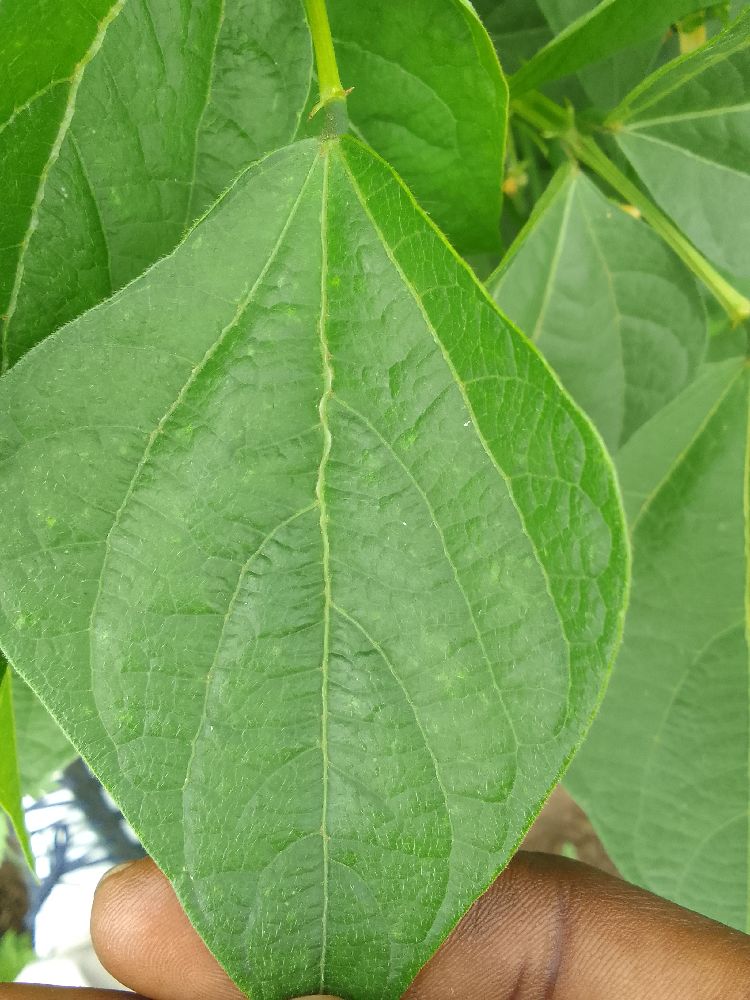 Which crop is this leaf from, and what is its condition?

common bean, healthy
